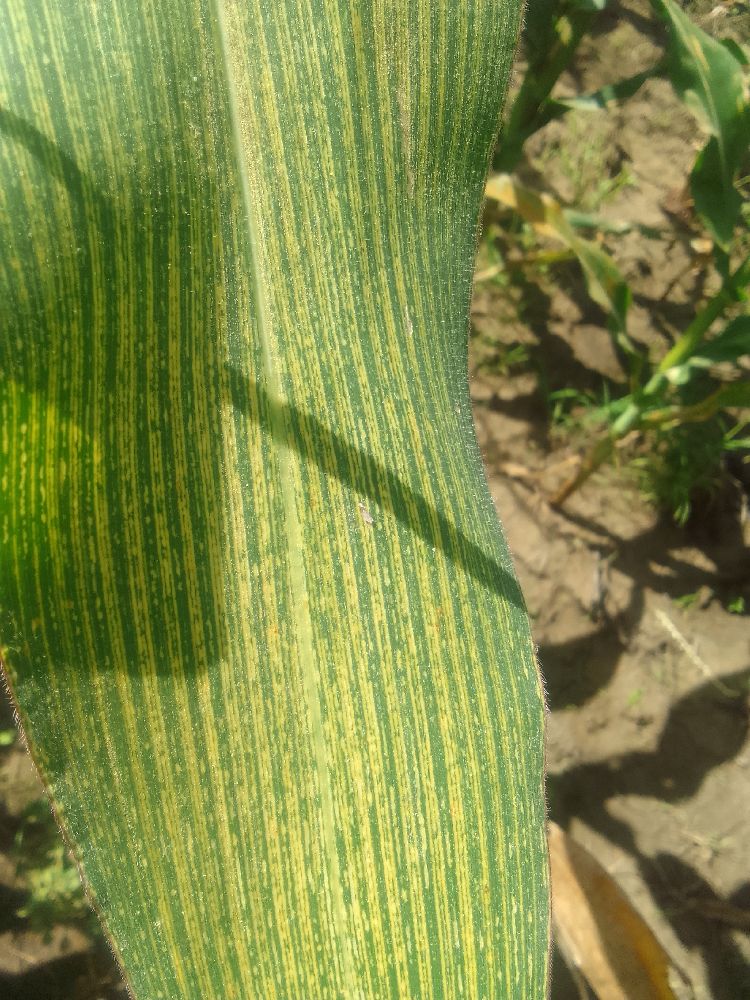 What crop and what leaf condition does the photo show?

maize, maize streak virus
